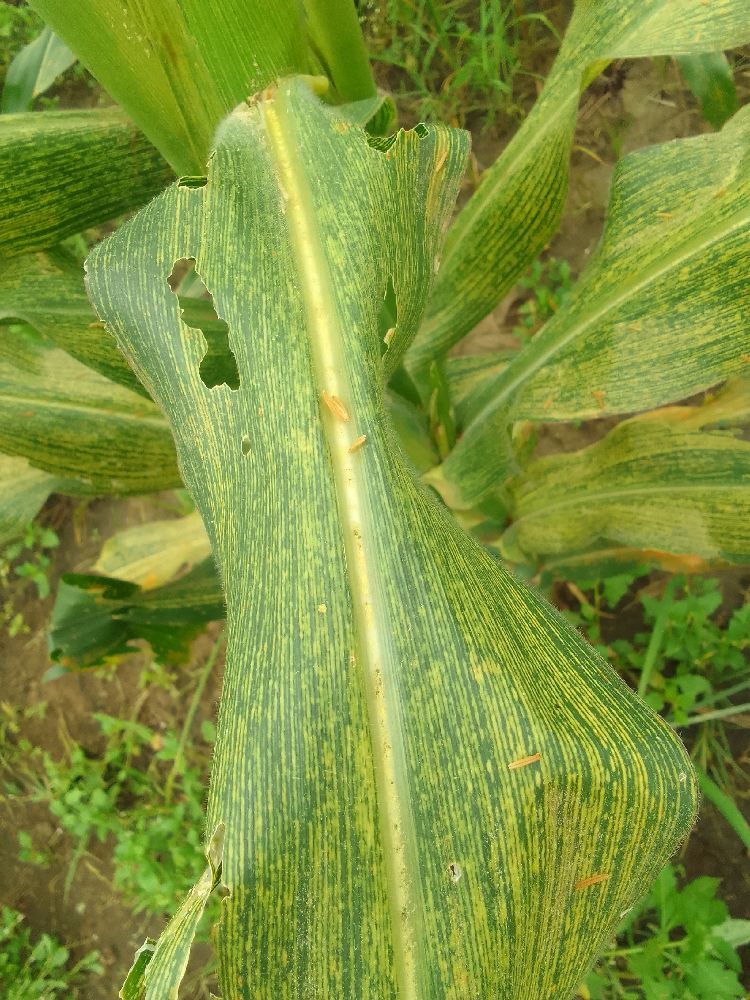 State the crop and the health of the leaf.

maize, maize streak virus
